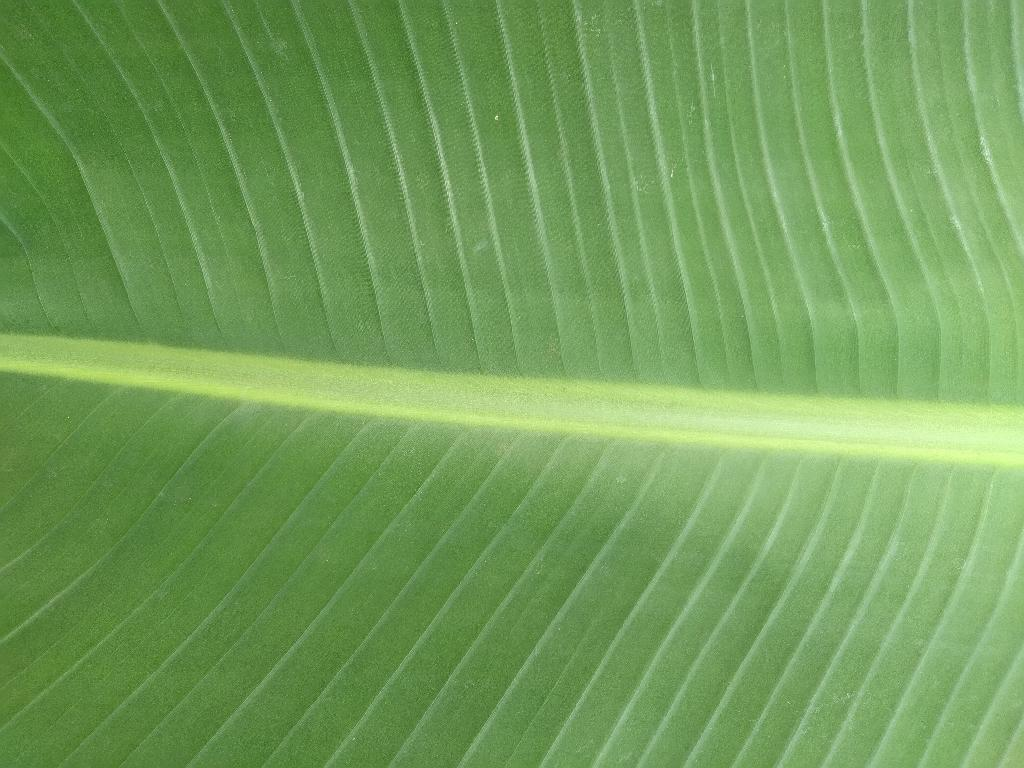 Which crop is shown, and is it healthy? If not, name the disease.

banana, healthy
